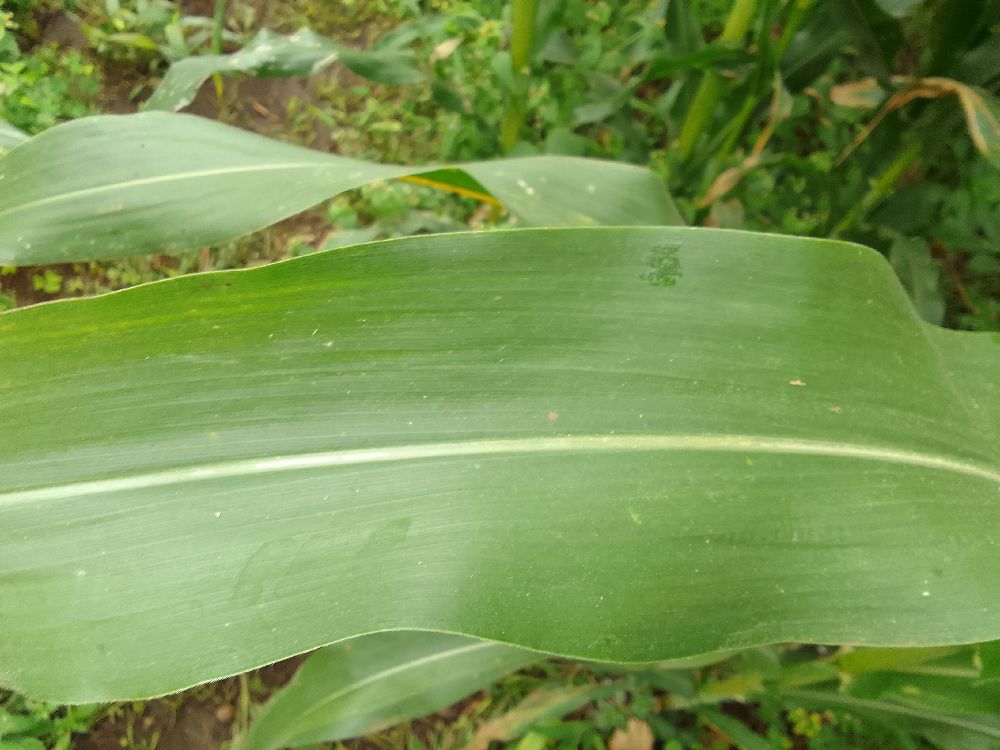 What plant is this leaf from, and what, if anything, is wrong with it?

maize, healthy
